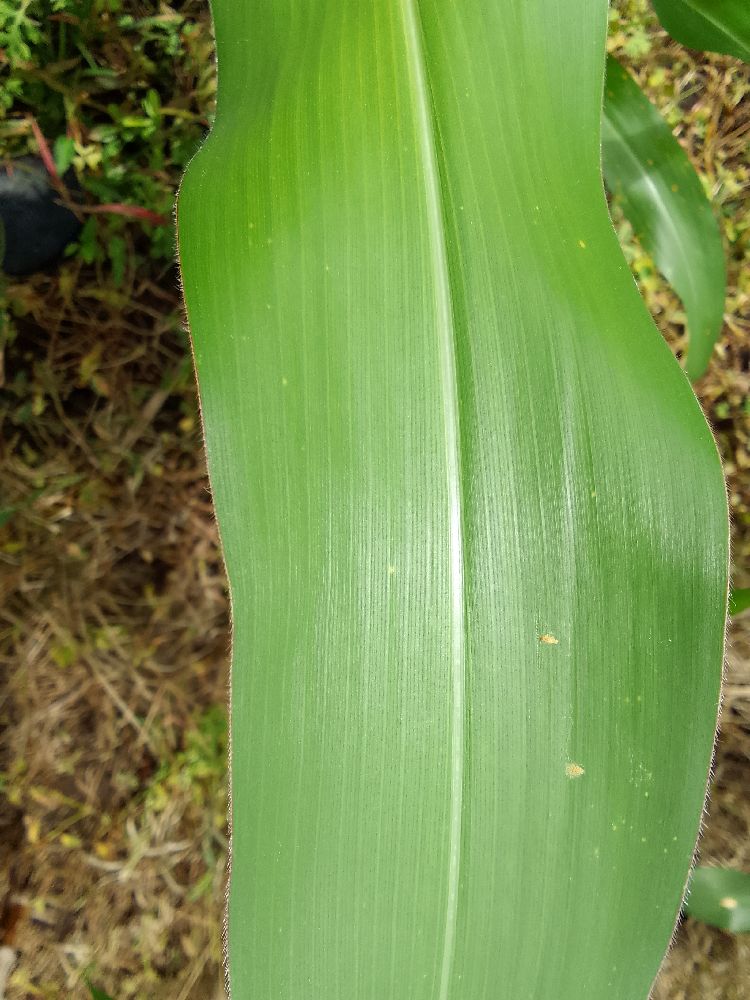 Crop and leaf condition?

maize, healthy
